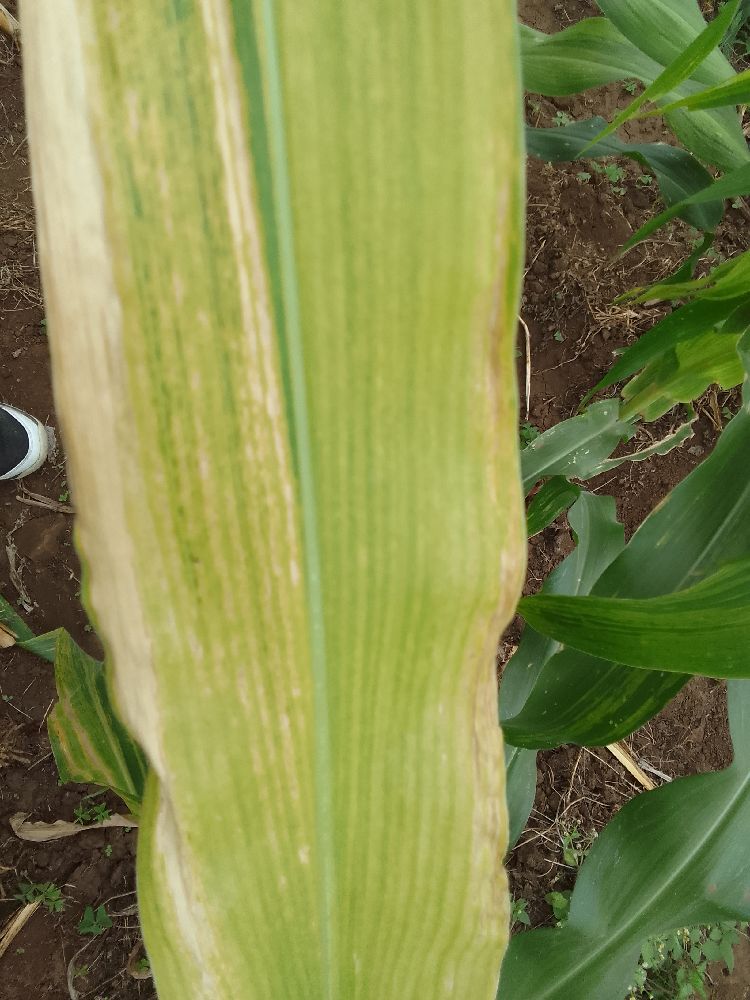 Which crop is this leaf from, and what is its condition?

maize, maize lethal necrosis
